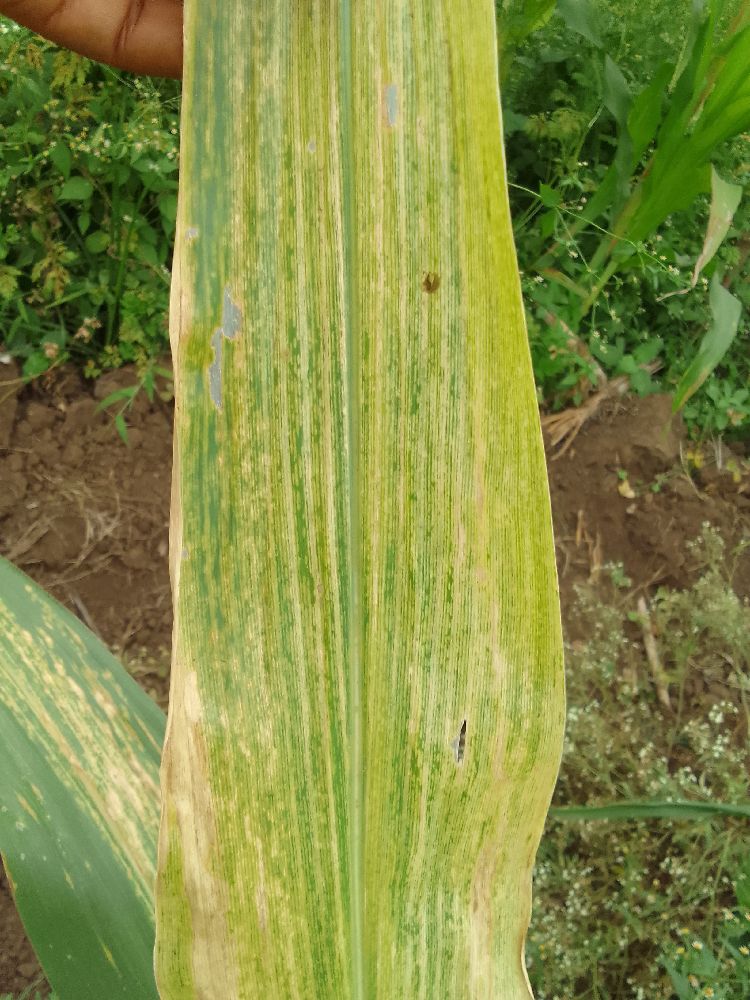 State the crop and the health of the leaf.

maize, maize lethal necrosis
